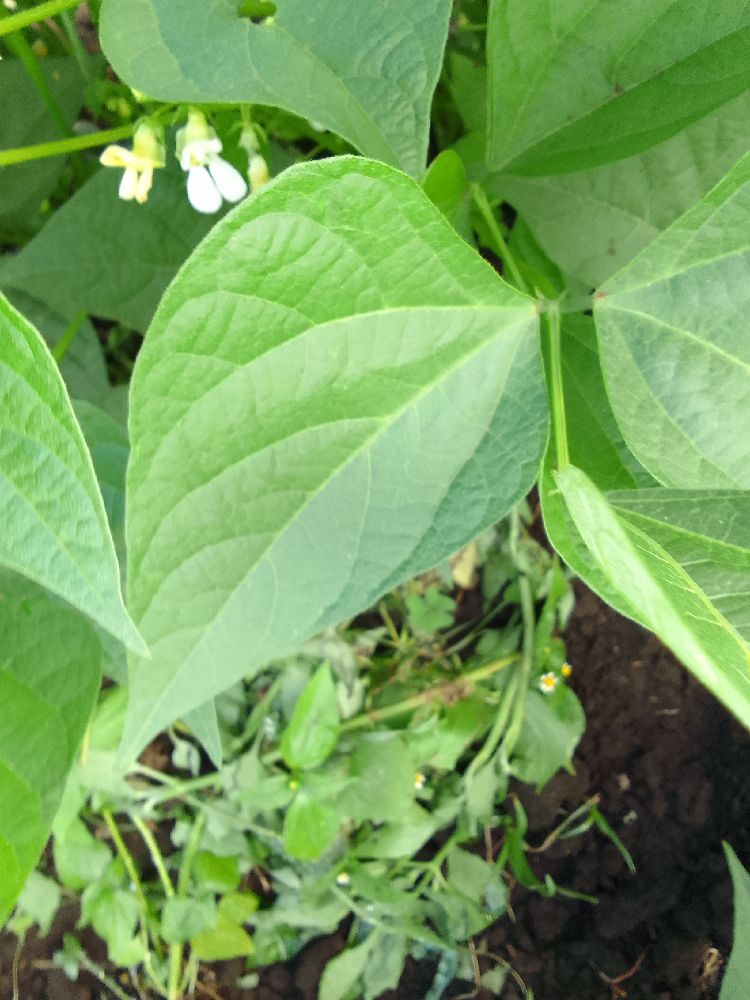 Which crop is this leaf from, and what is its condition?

common bean, healthy
